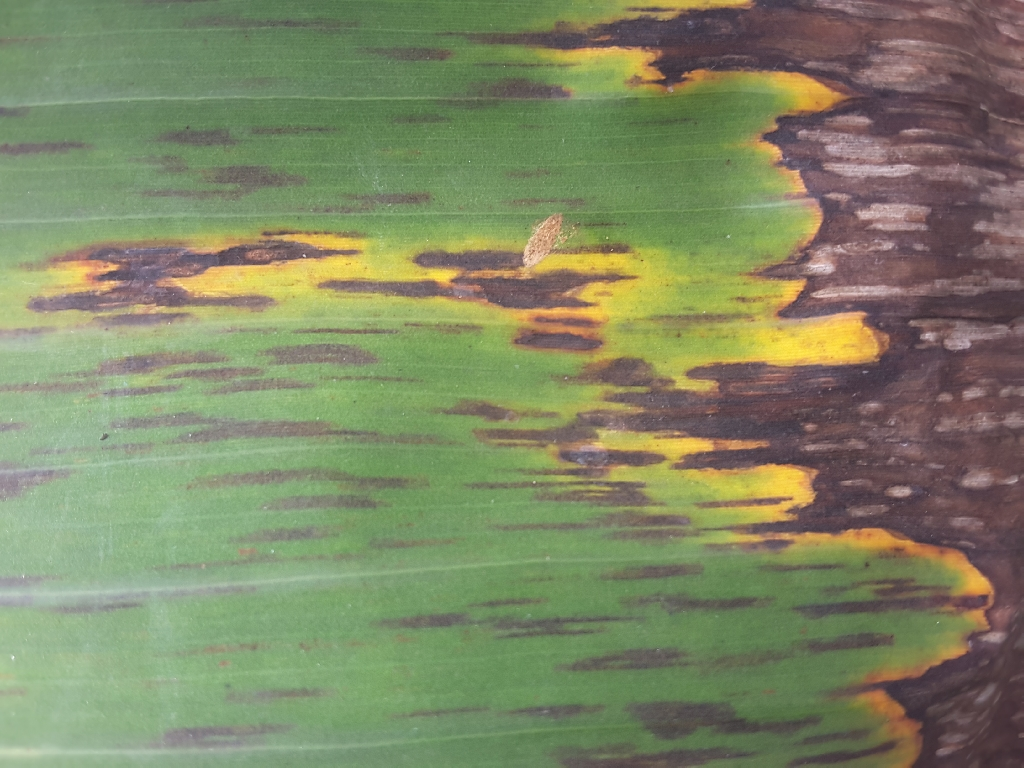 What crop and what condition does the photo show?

banana, black sigatoka
